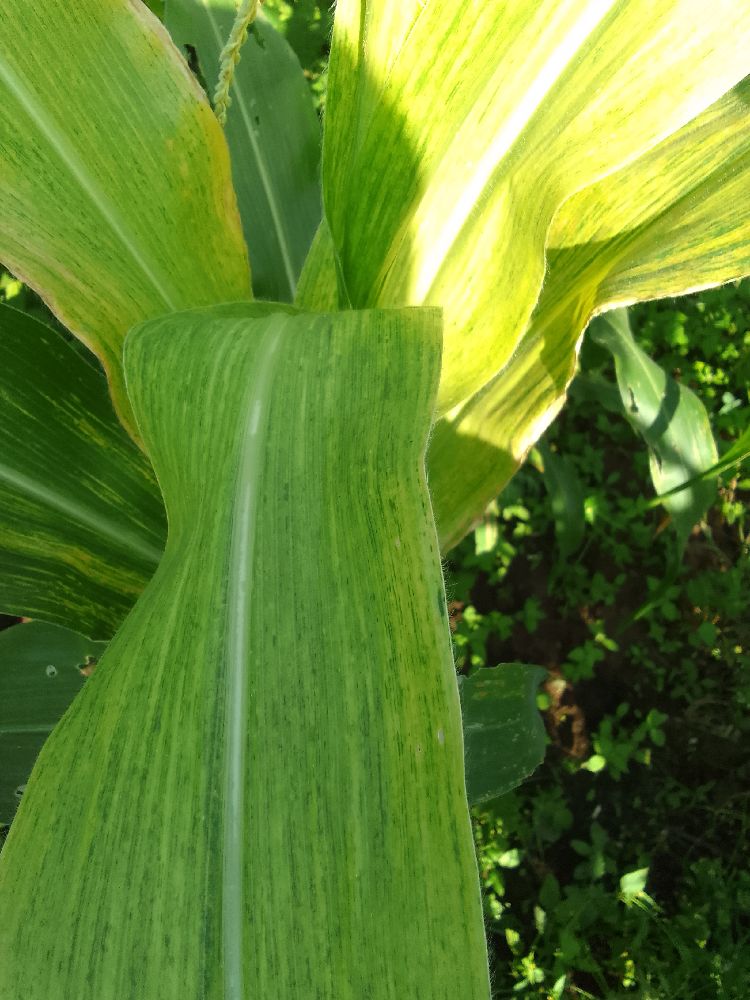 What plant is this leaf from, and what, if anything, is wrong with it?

maize, maize lethal necrosis
